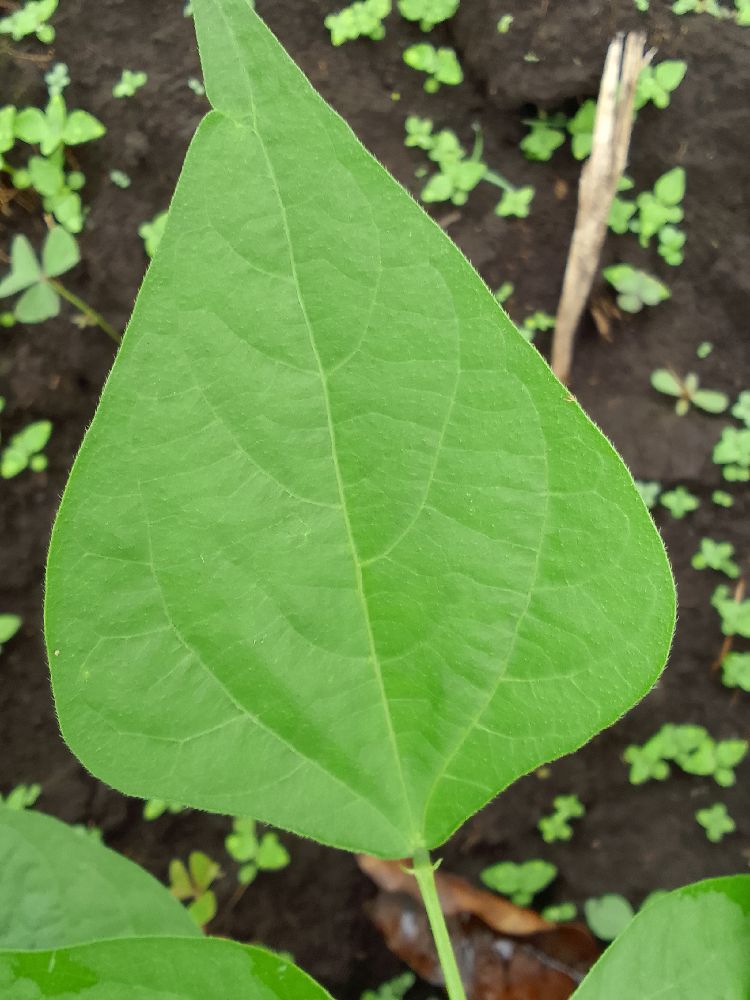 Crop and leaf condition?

common bean, healthy
